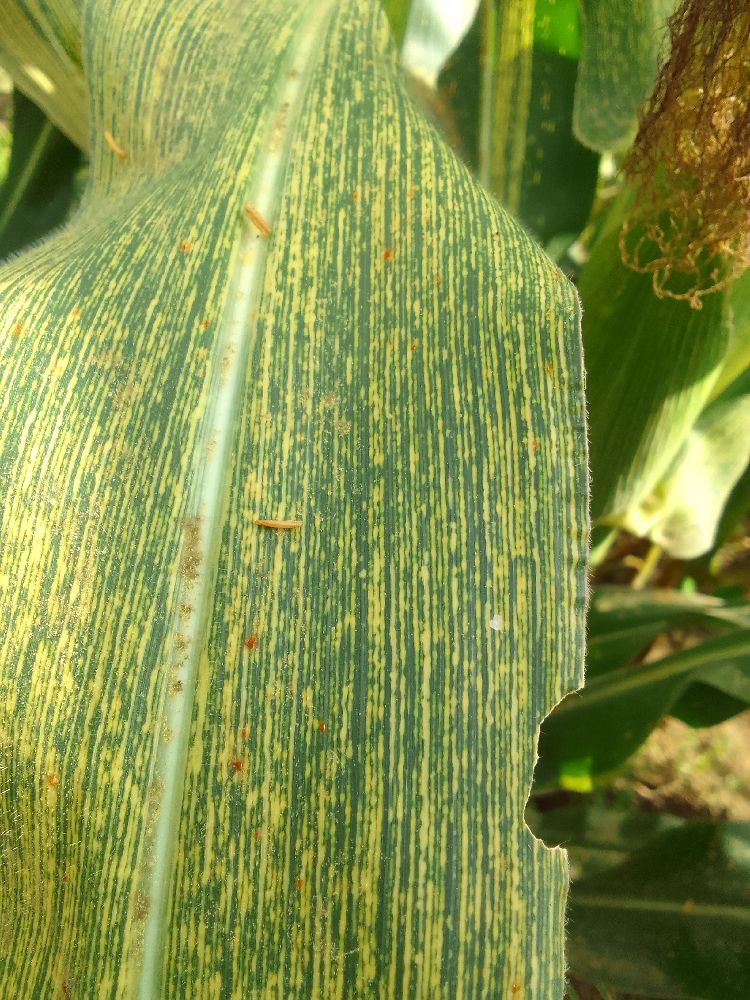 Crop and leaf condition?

maize, maize streak virus
